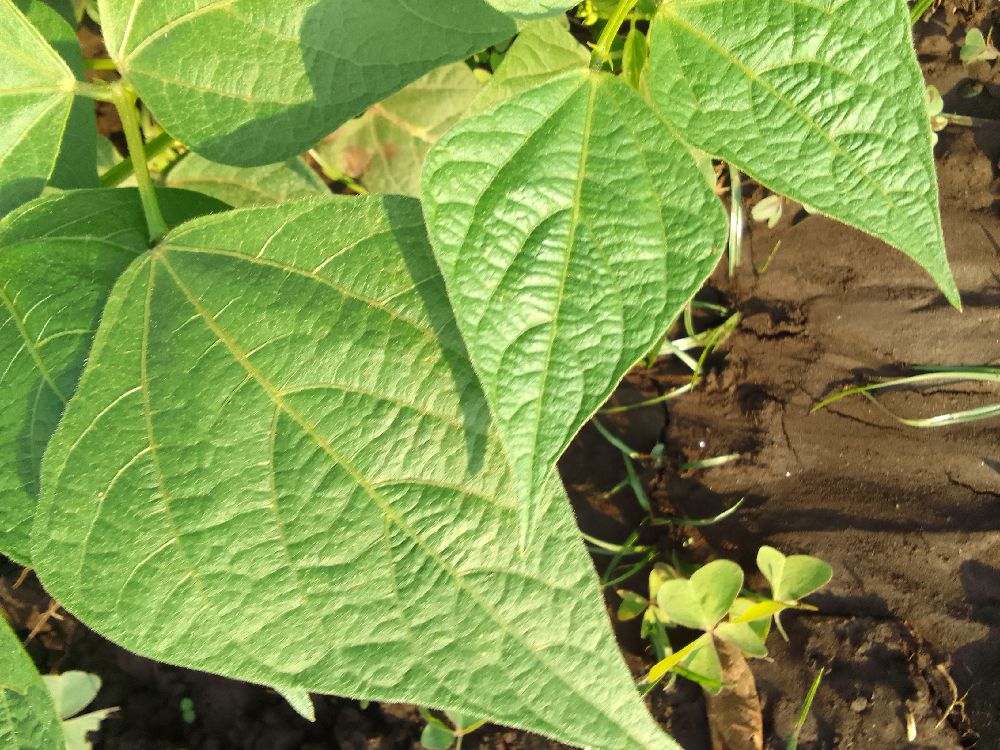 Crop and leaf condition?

common bean, healthy
